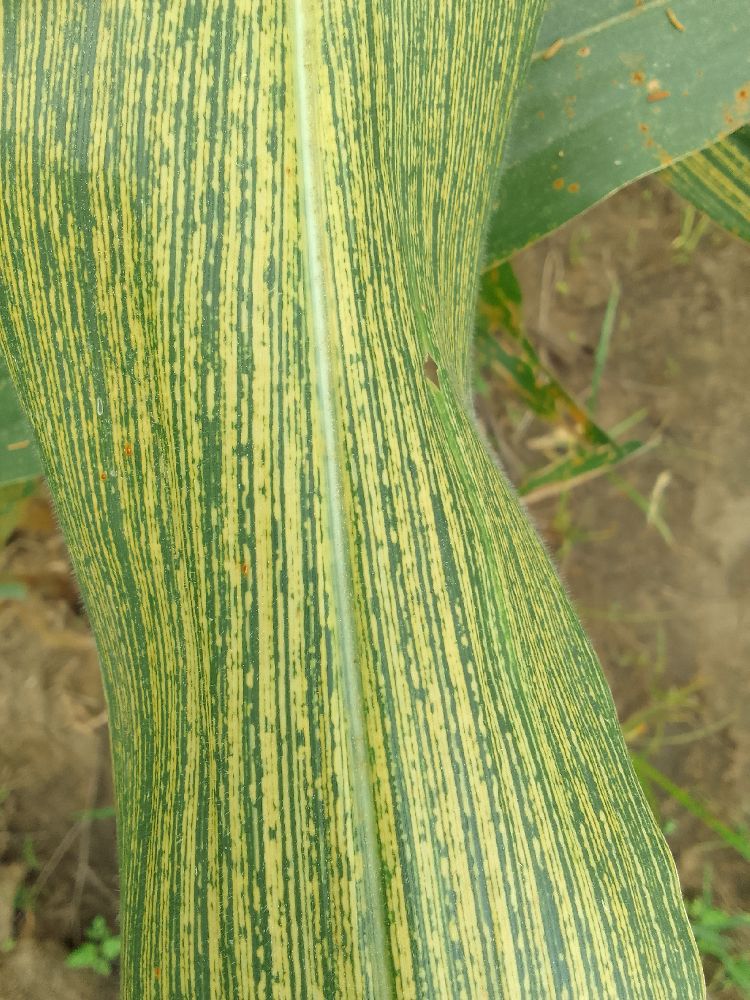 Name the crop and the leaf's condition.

maize, maize streak virus
